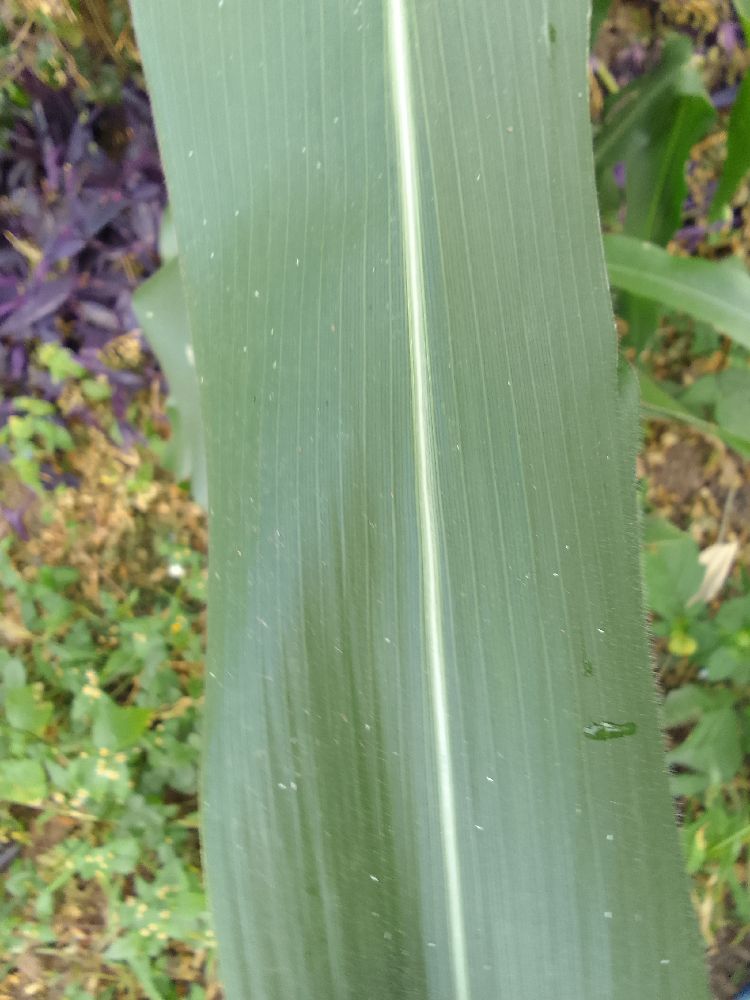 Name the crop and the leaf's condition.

maize, healthy
